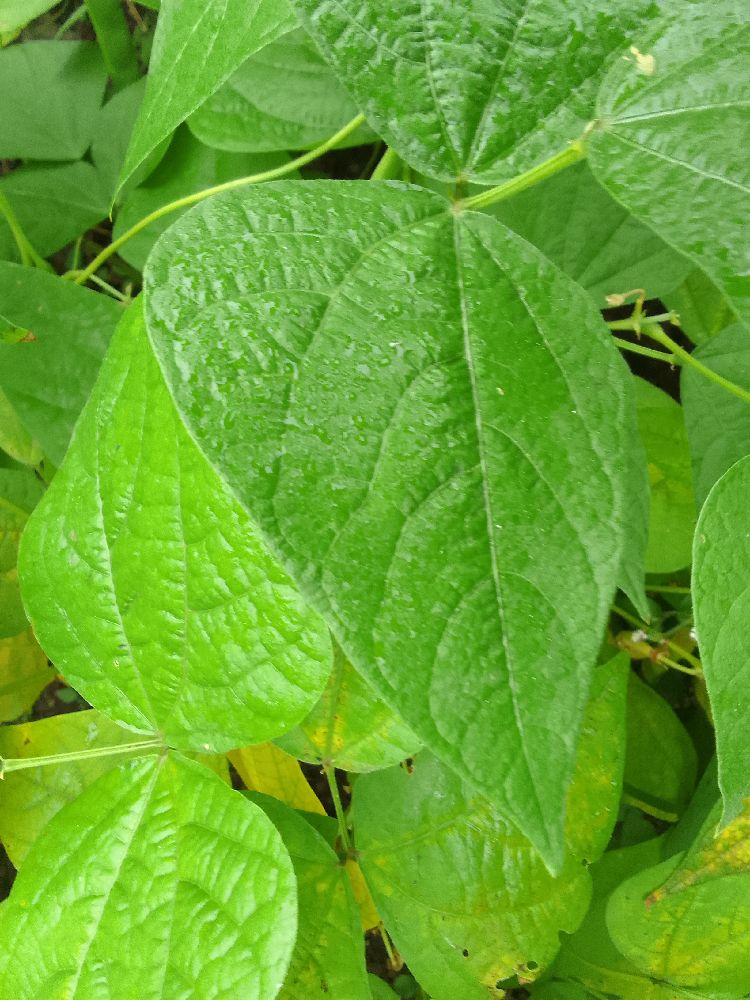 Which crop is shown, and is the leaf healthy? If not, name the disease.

common bean, healthy
